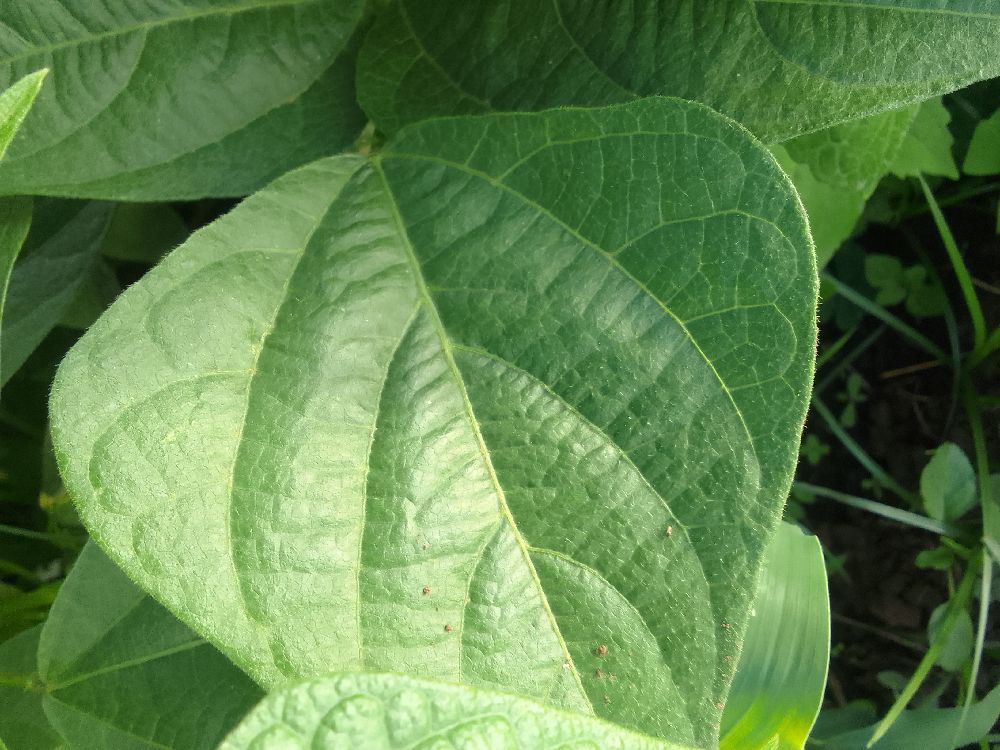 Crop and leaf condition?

common bean, healthy
